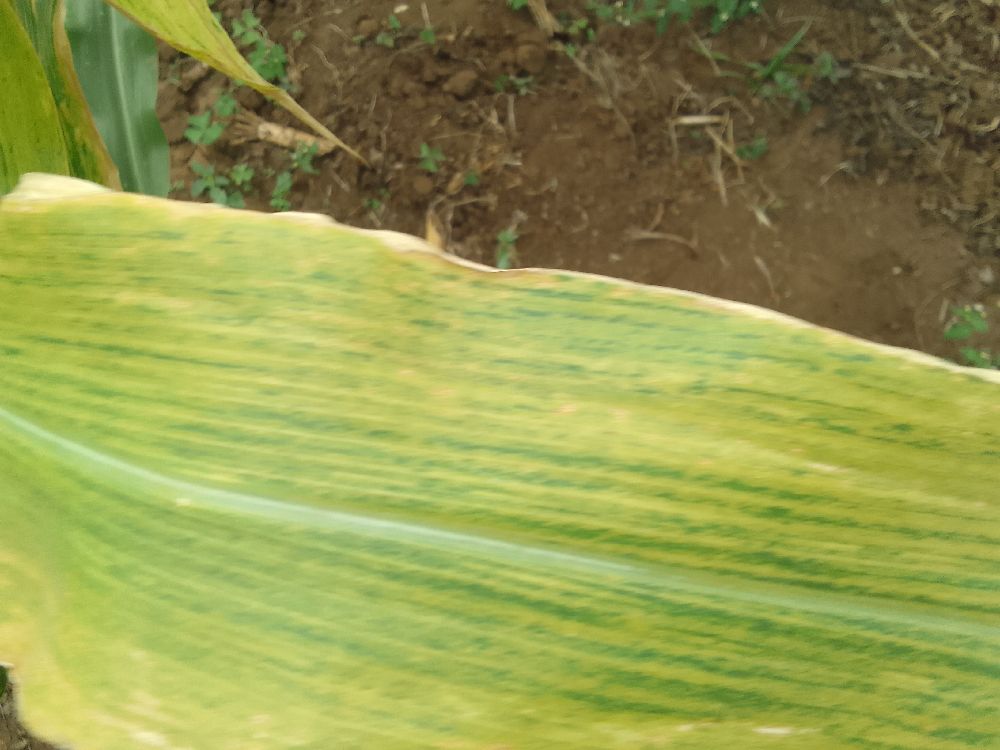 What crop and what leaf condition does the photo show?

maize, maize lethal necrosis
